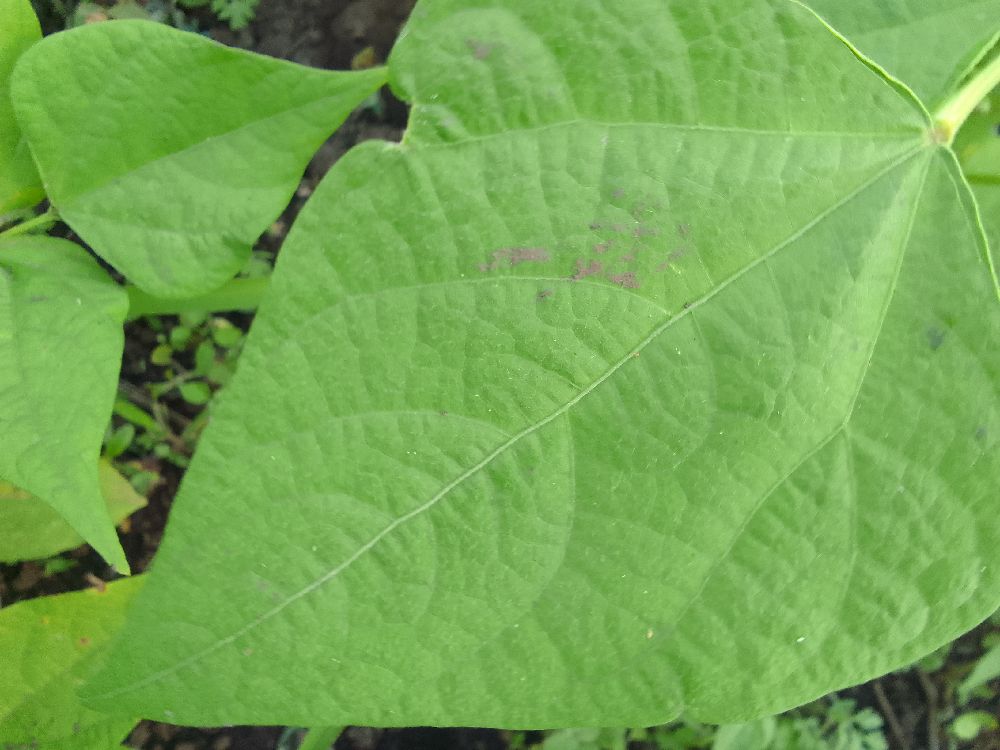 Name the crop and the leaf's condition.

common bean, healthy
